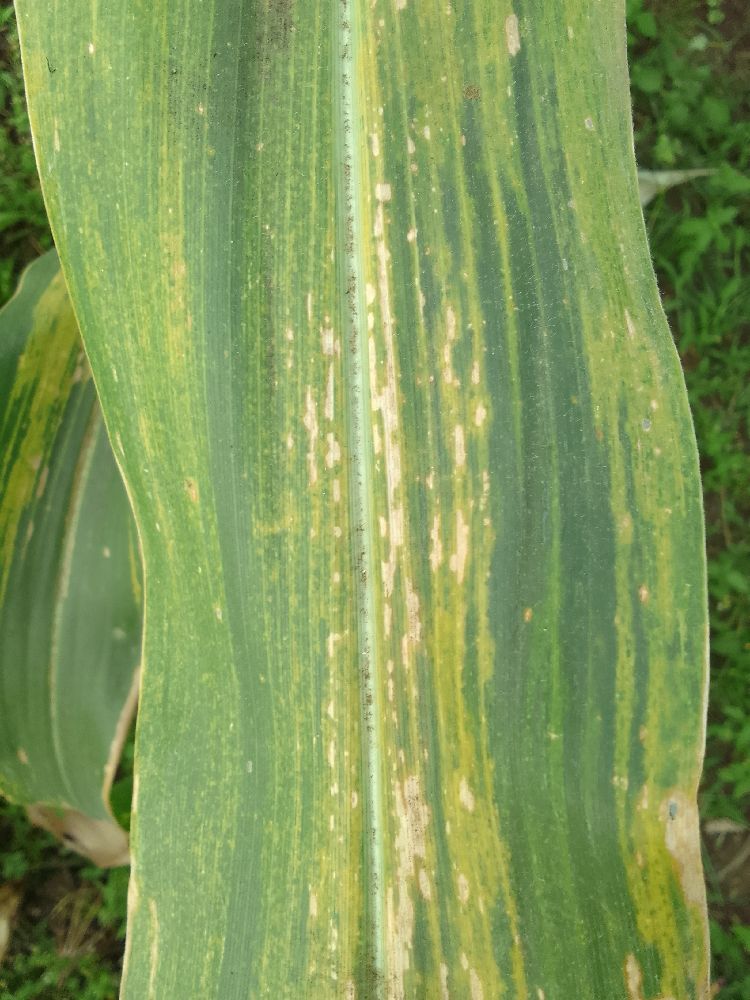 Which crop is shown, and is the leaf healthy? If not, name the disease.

maize, maize lethal necrosis
